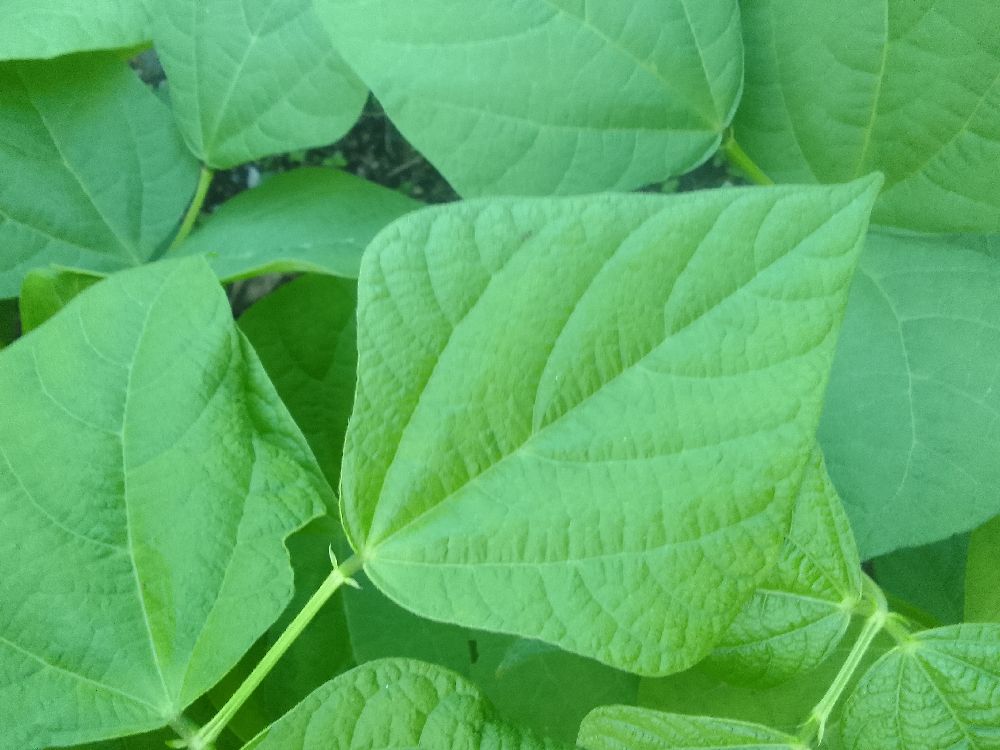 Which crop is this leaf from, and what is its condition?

common bean, healthy
